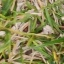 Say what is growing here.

grass
